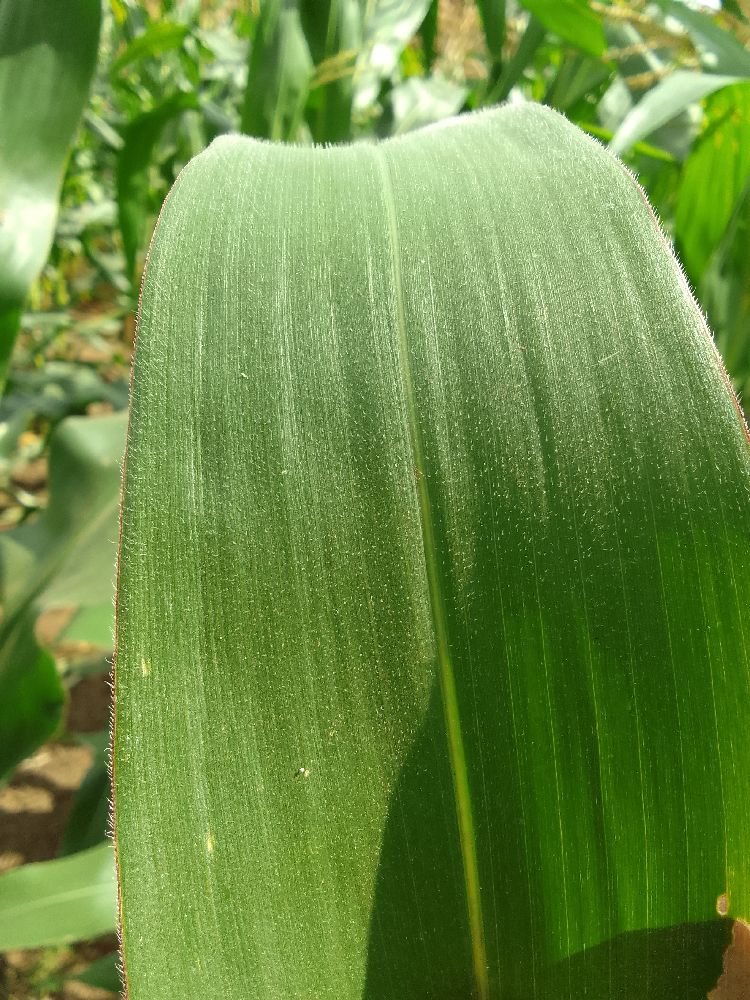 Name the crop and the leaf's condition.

maize, healthy
